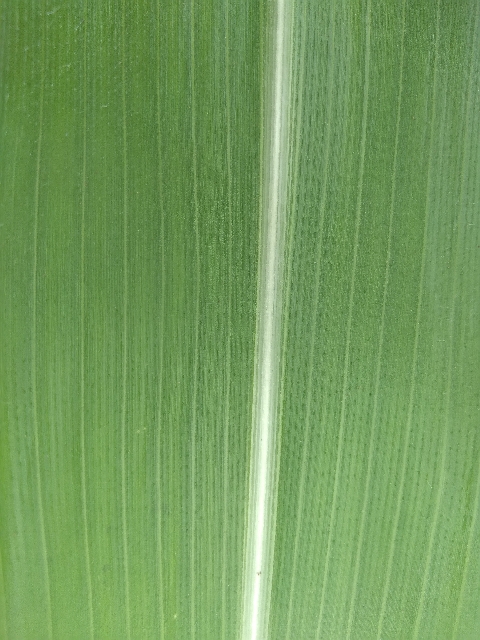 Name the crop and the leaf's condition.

maize, healthy
